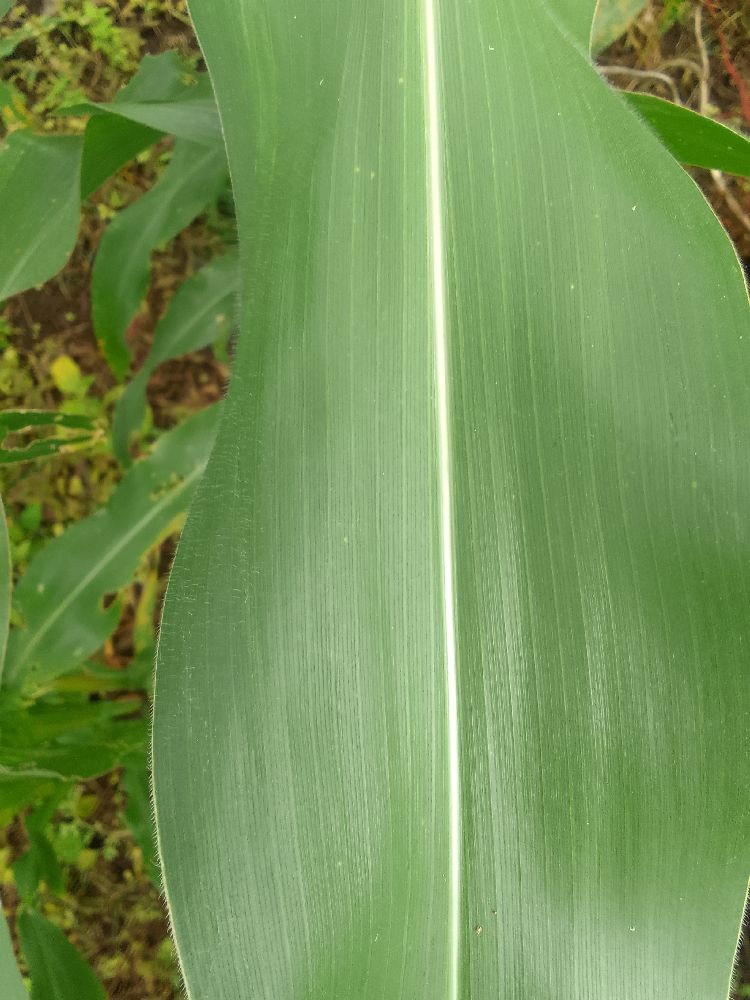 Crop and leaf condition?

maize, healthy
